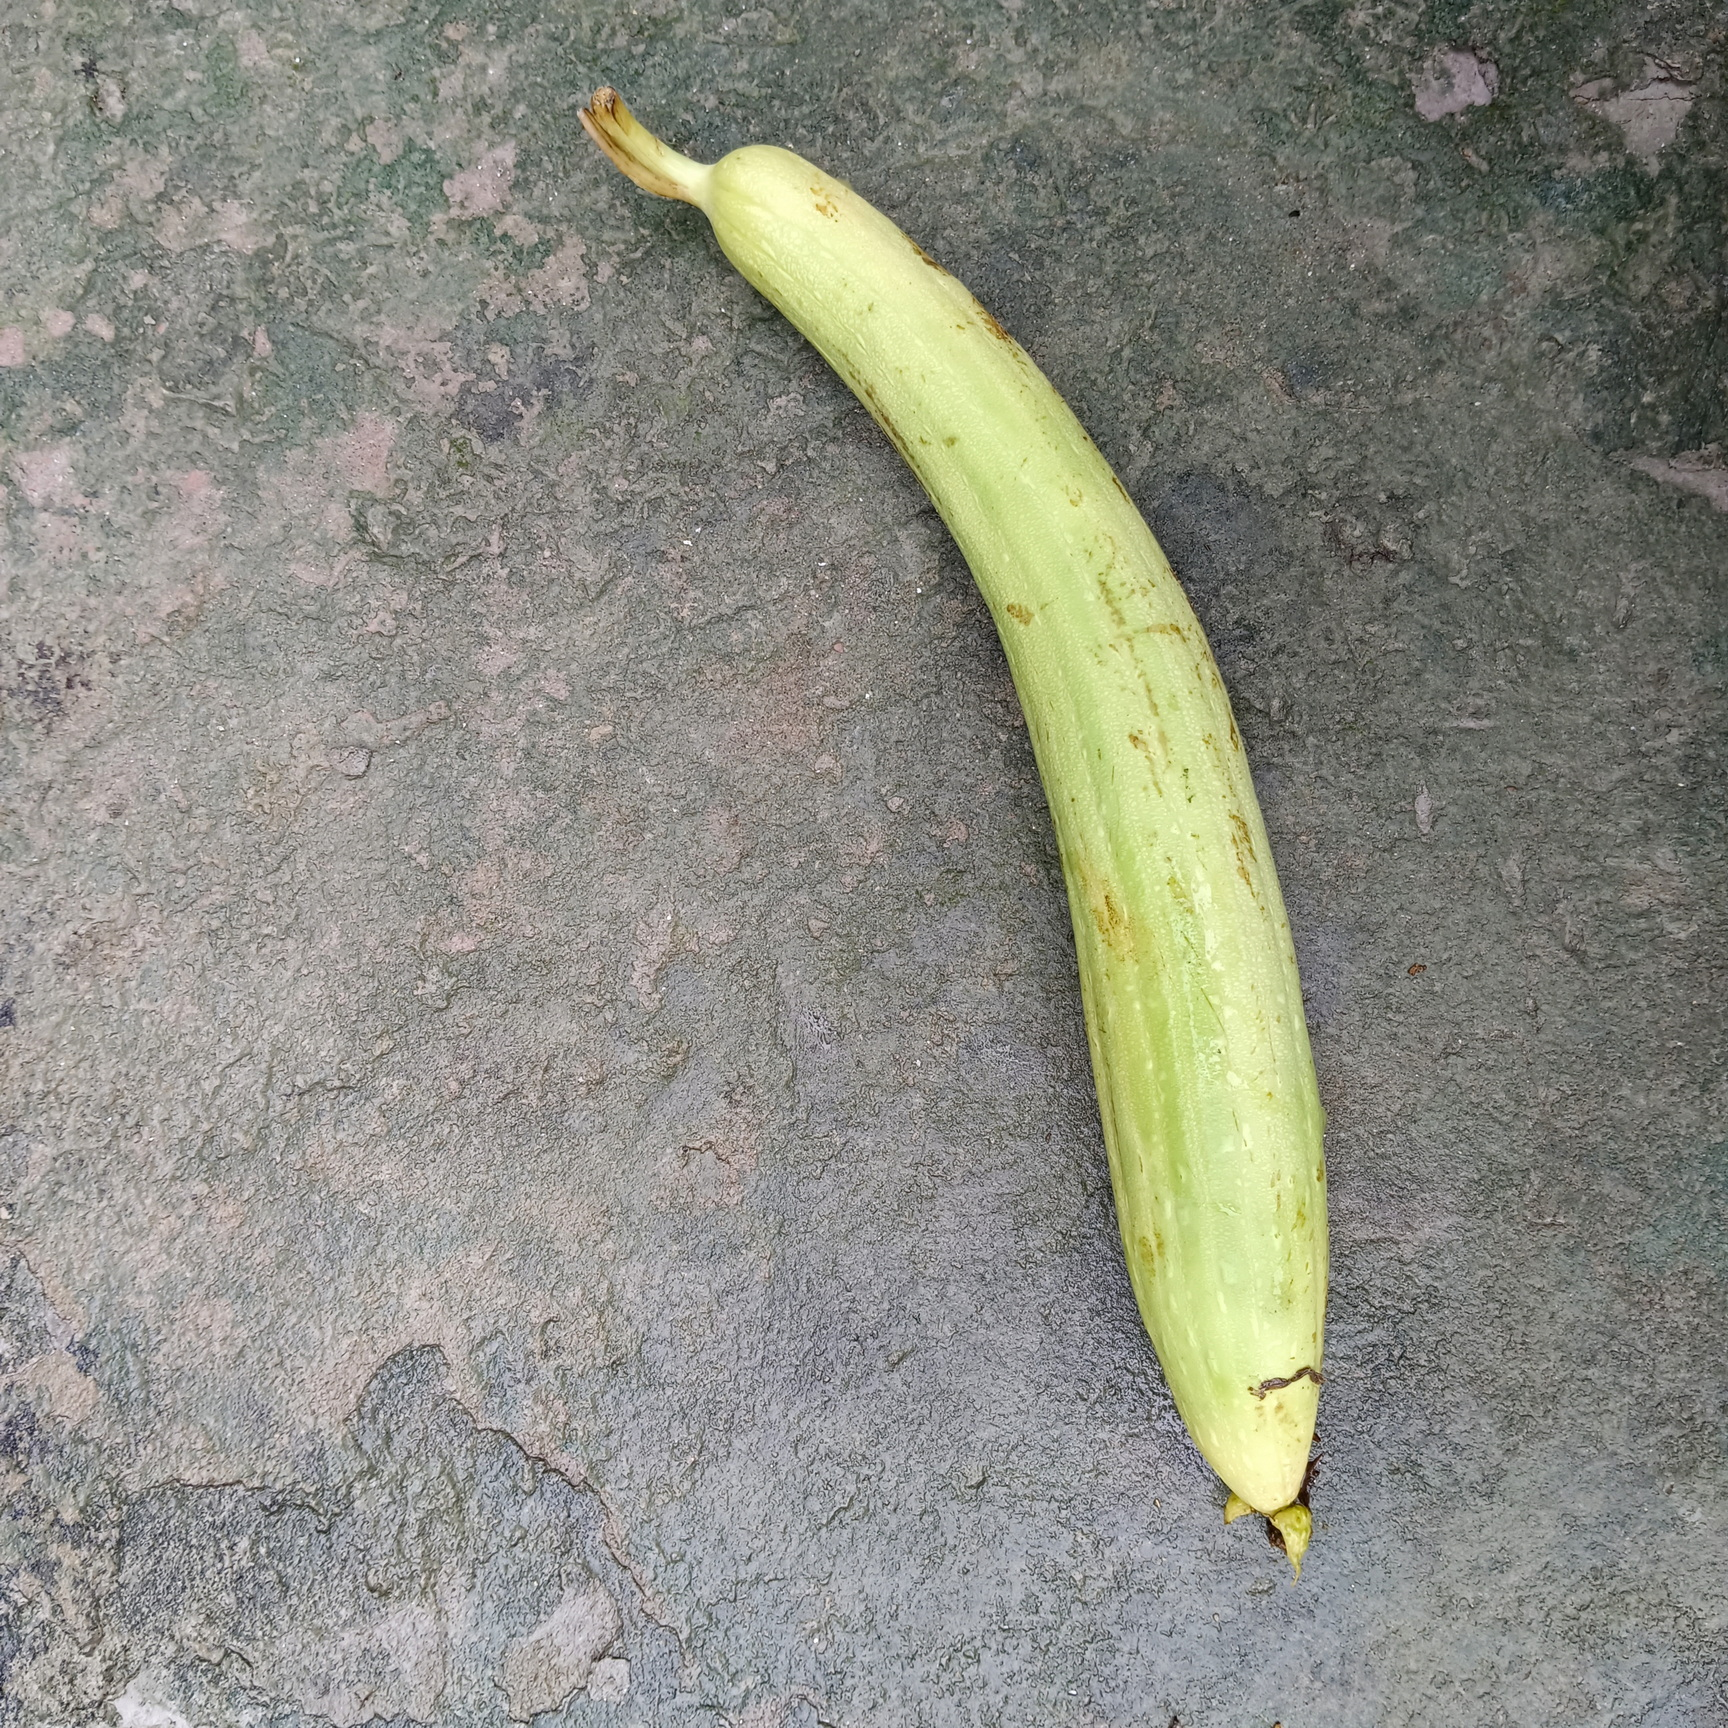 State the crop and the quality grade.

luffa, fresh
